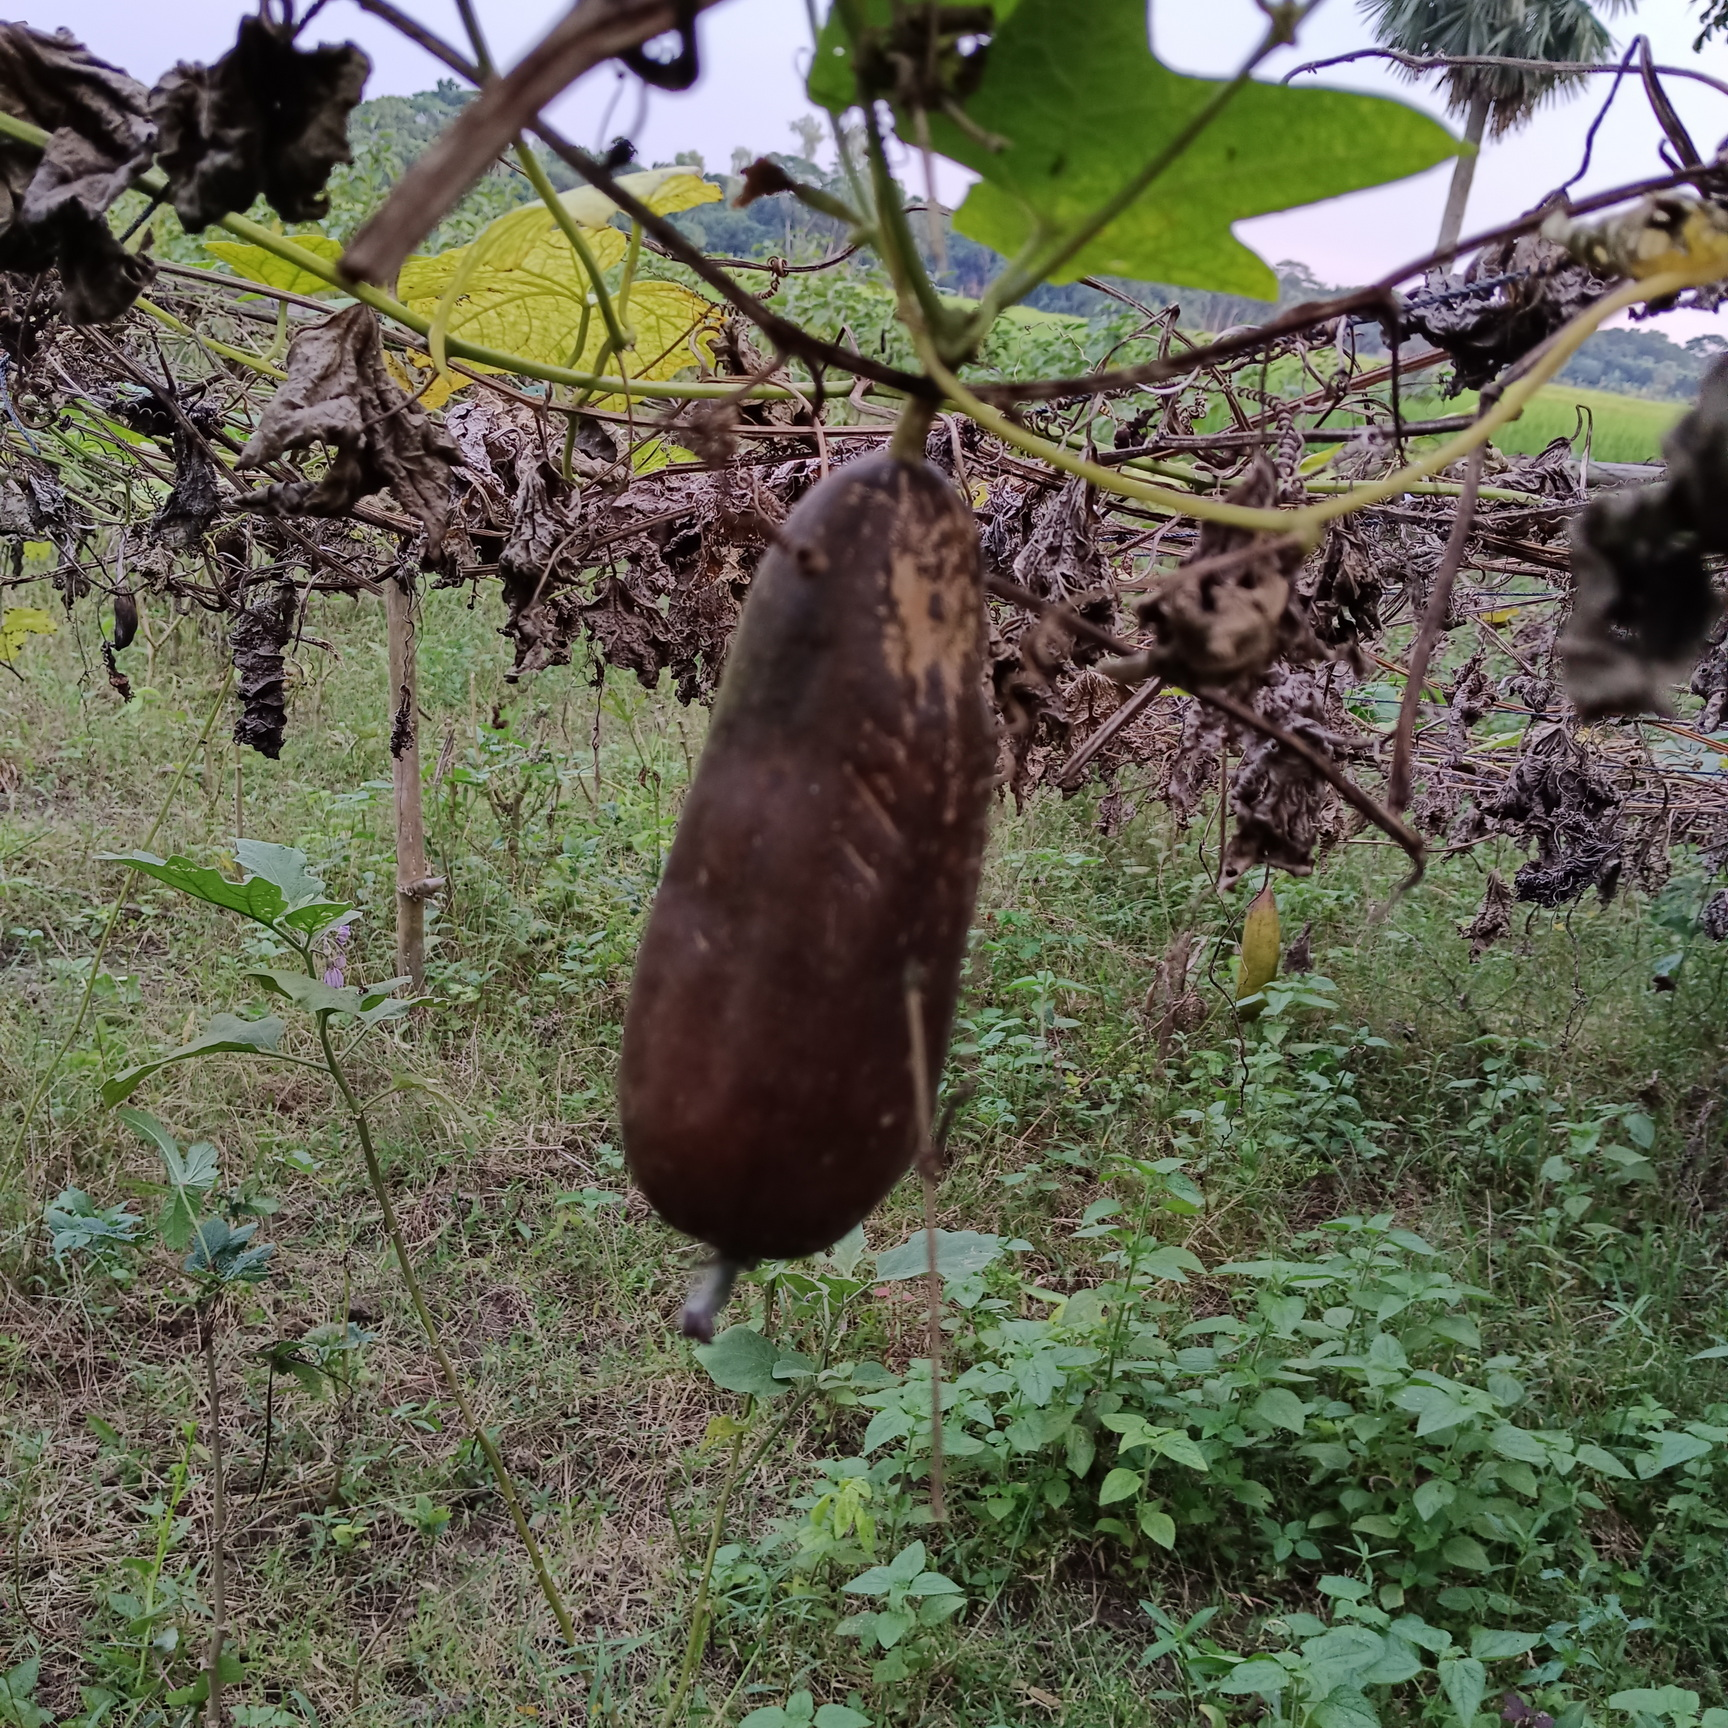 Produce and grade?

luffa, faulty
